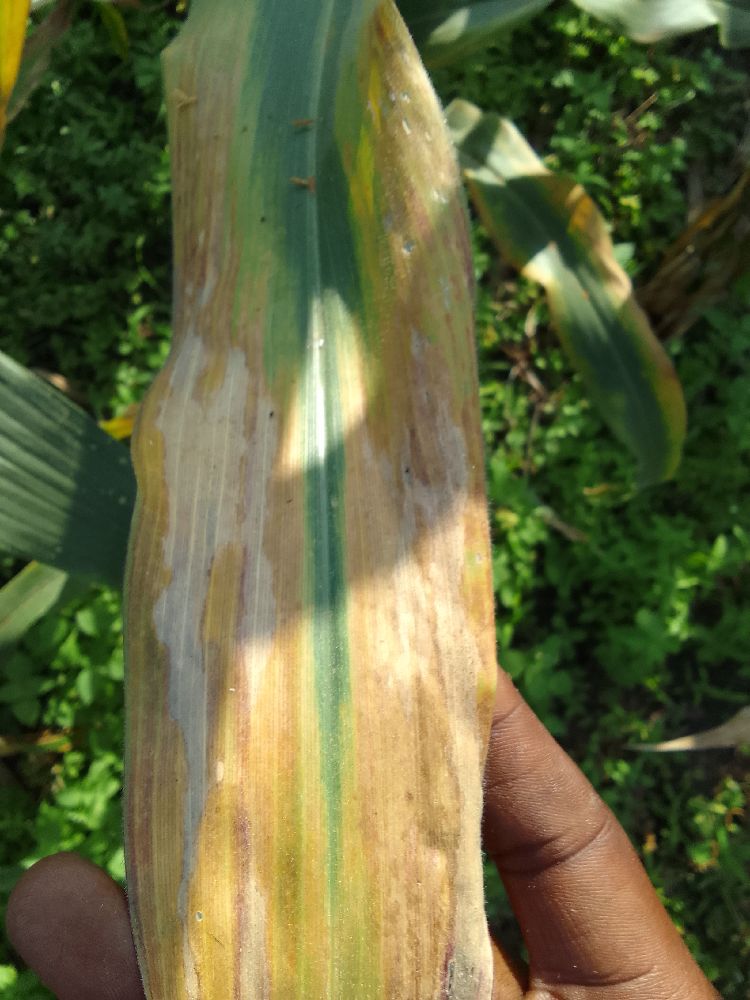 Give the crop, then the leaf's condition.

maize, maize lethal necrosis
